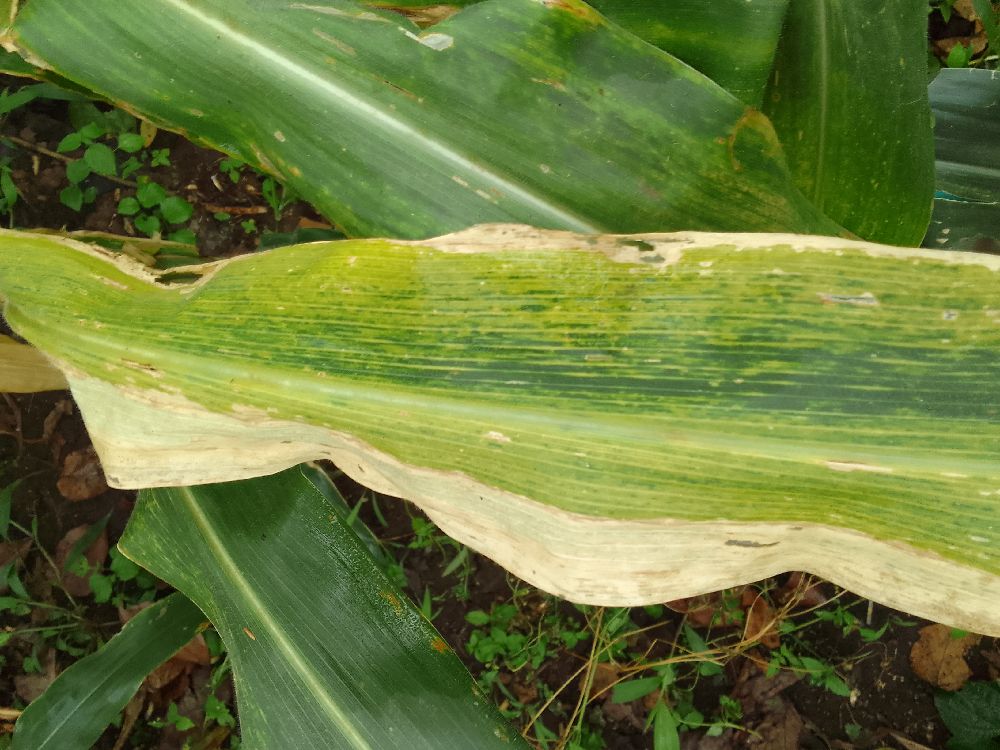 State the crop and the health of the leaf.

maize, maize lethal necrosis
